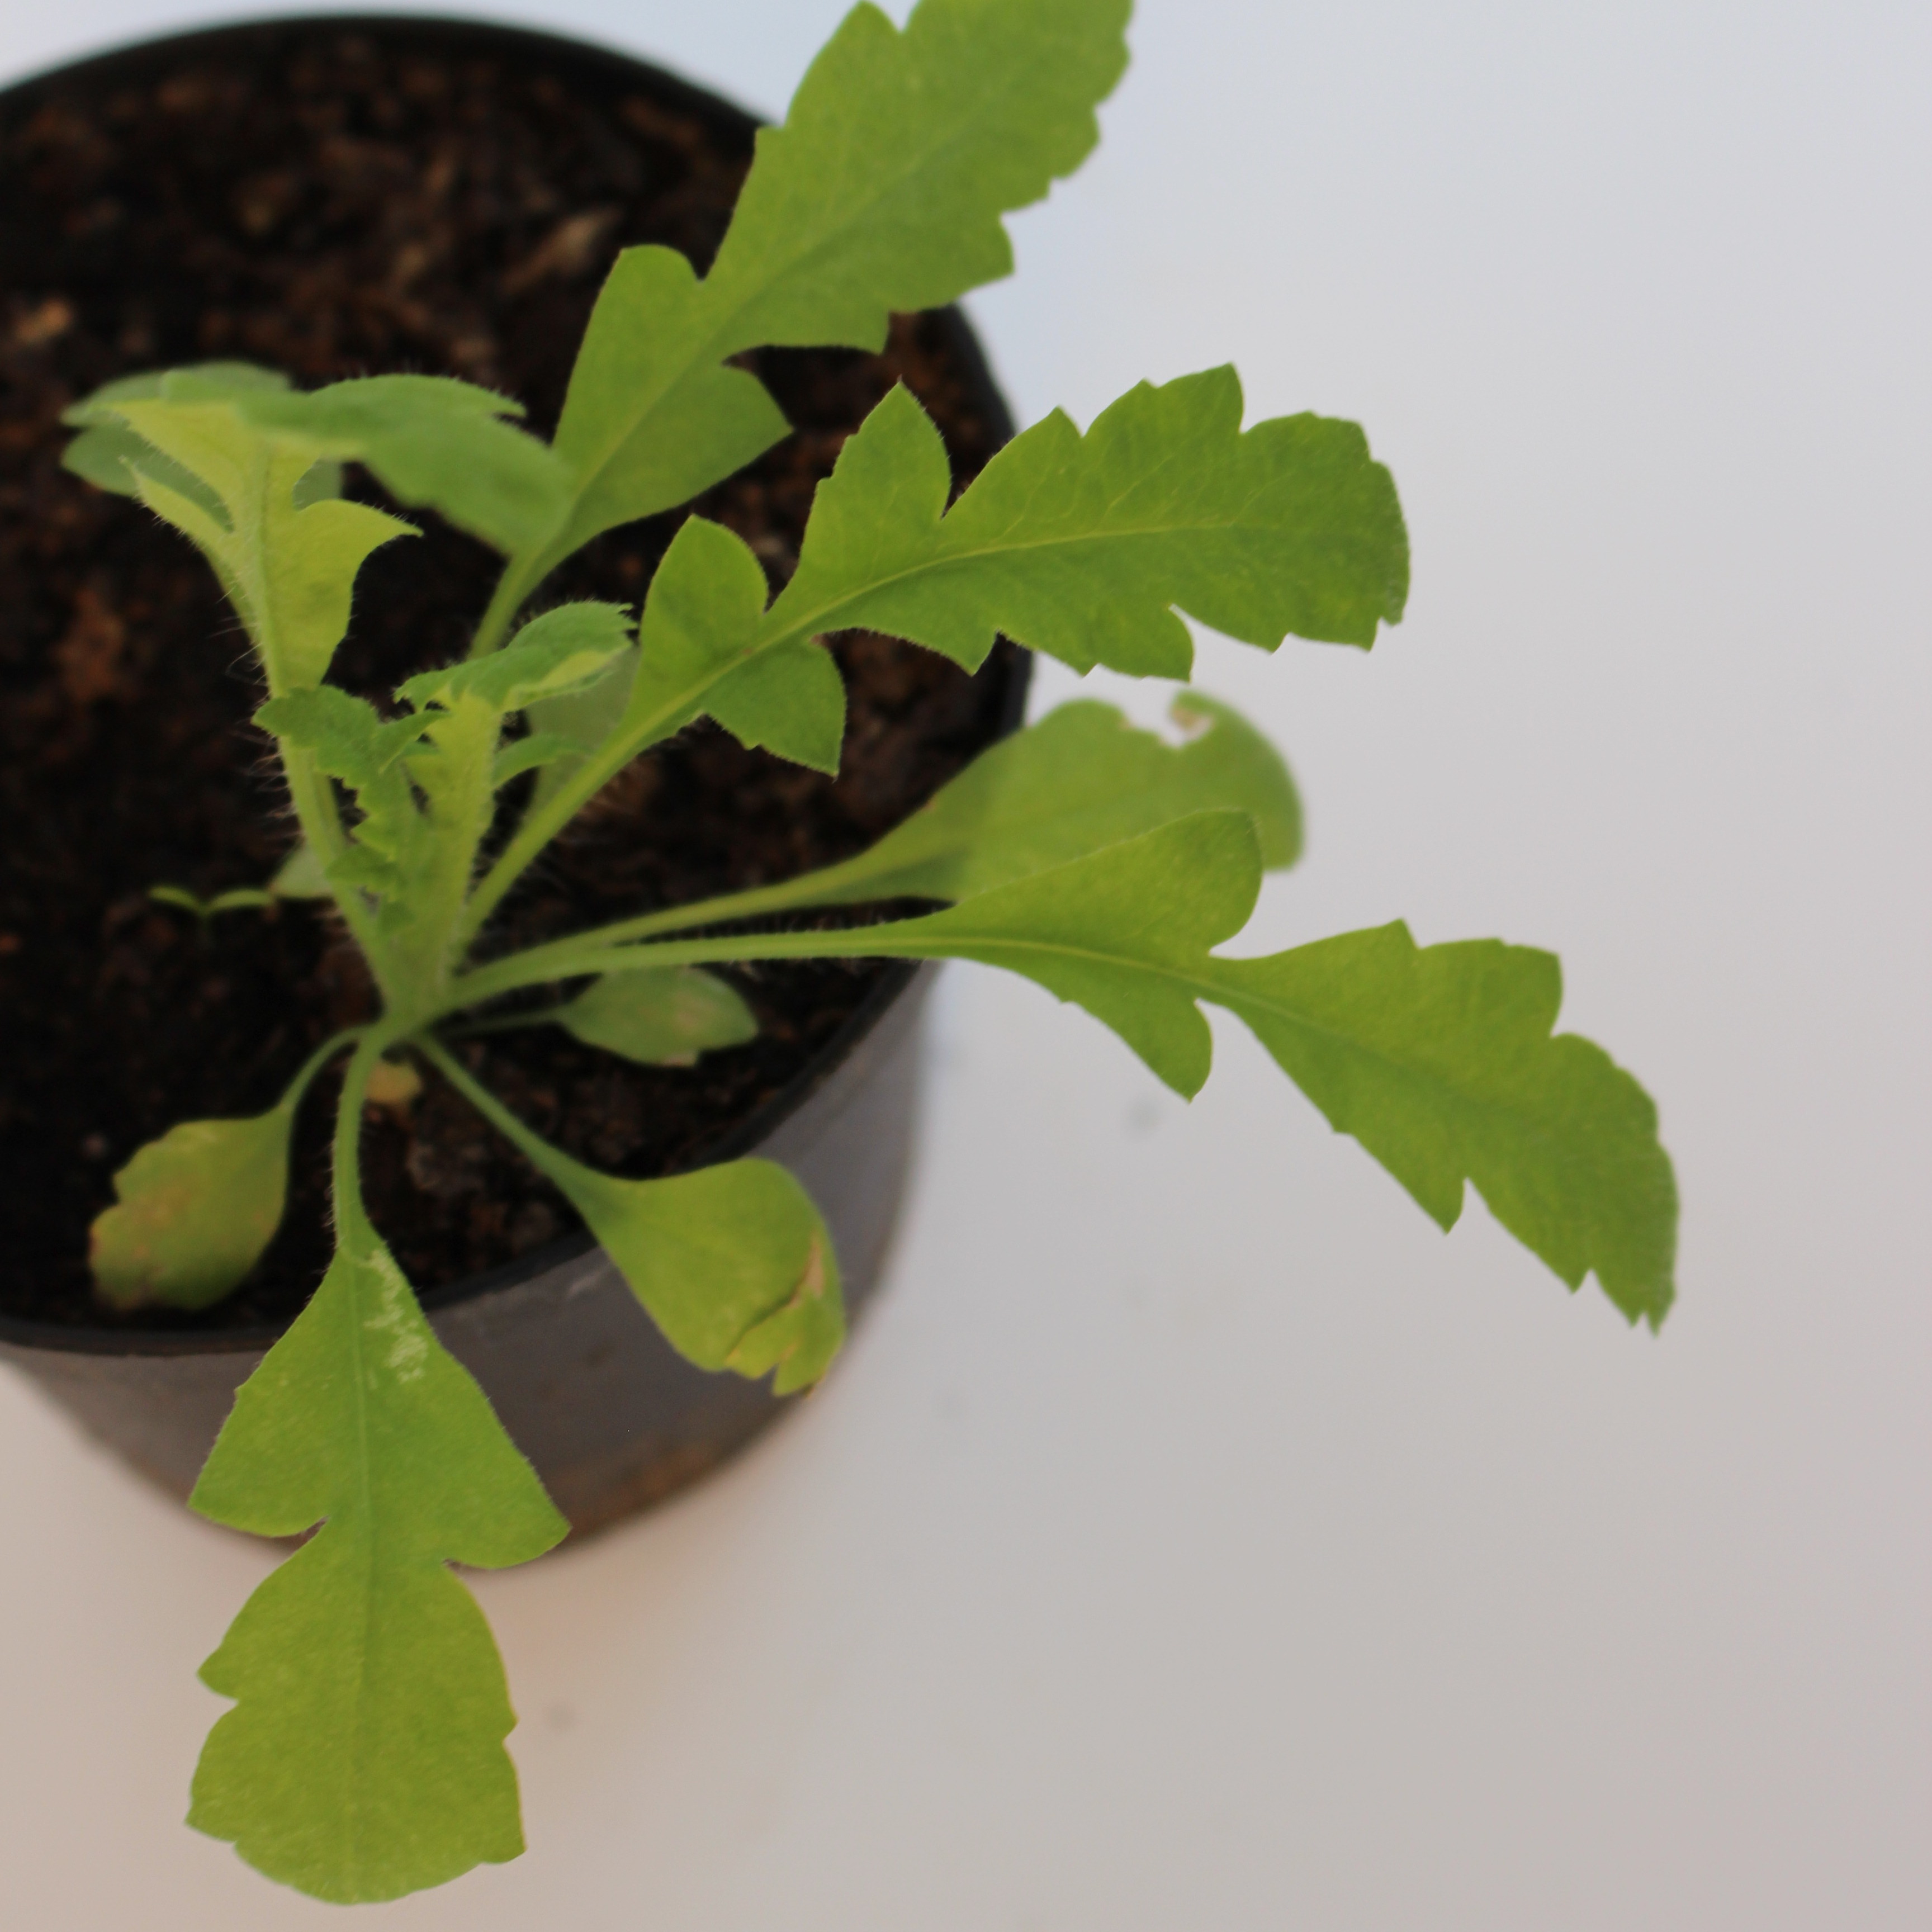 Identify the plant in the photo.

Papaver rhoeas
